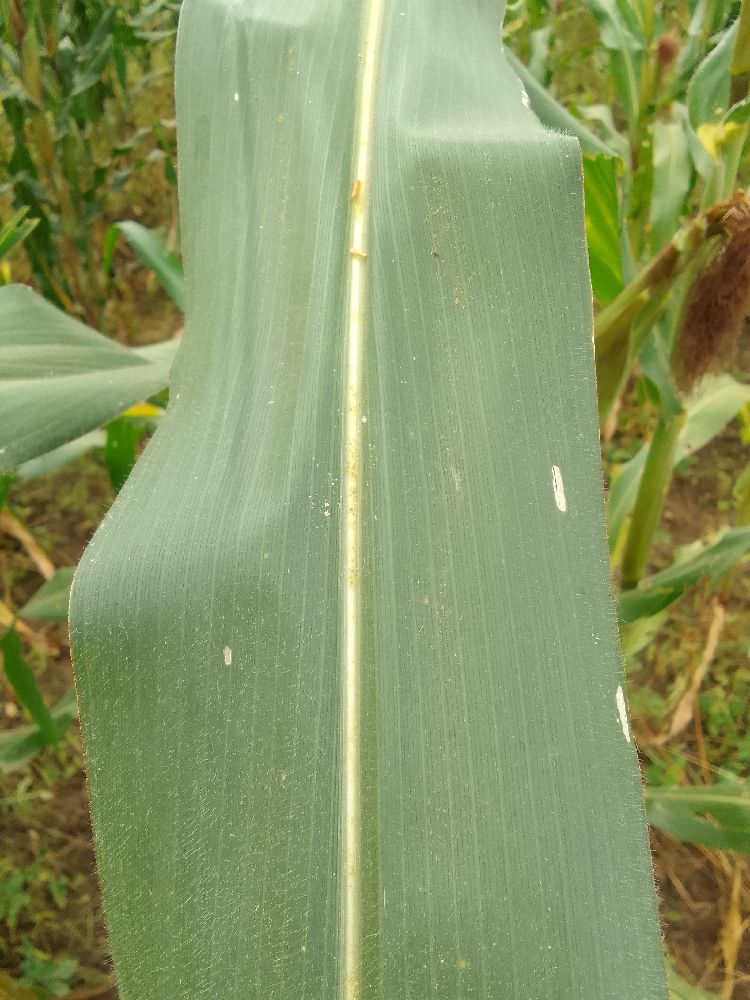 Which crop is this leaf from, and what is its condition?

maize, healthy
